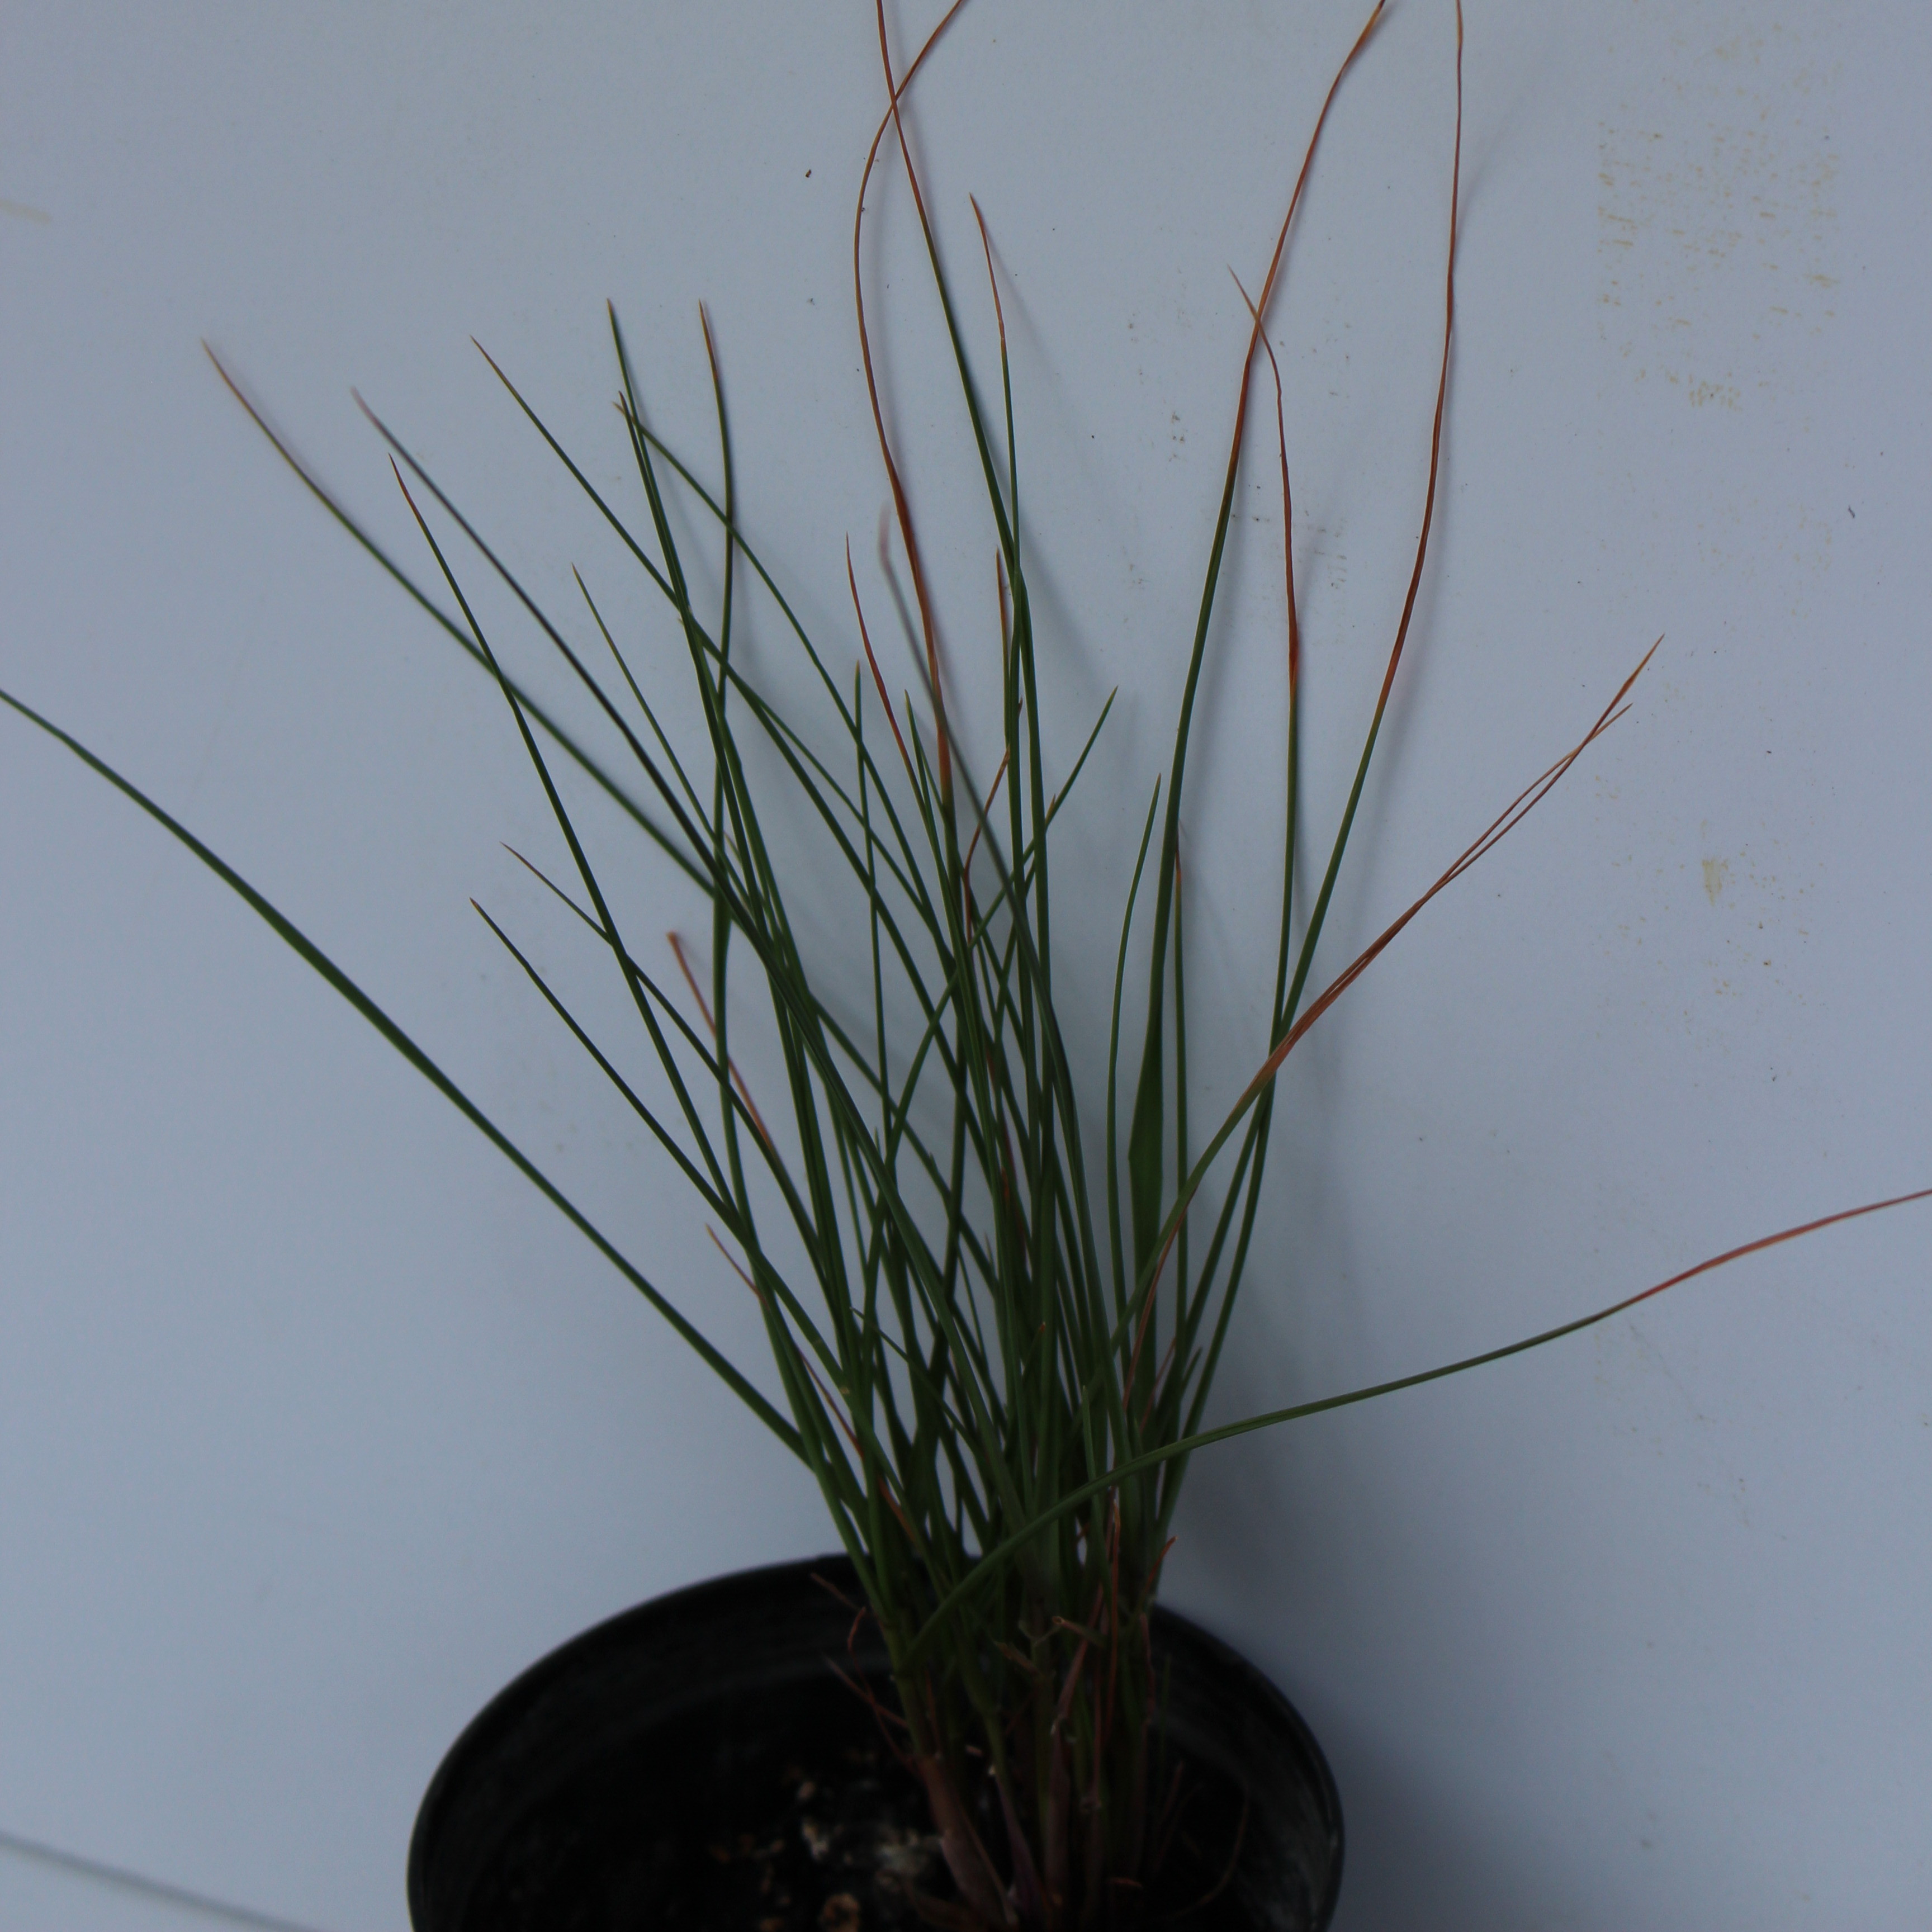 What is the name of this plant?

Lolium multiflorum
